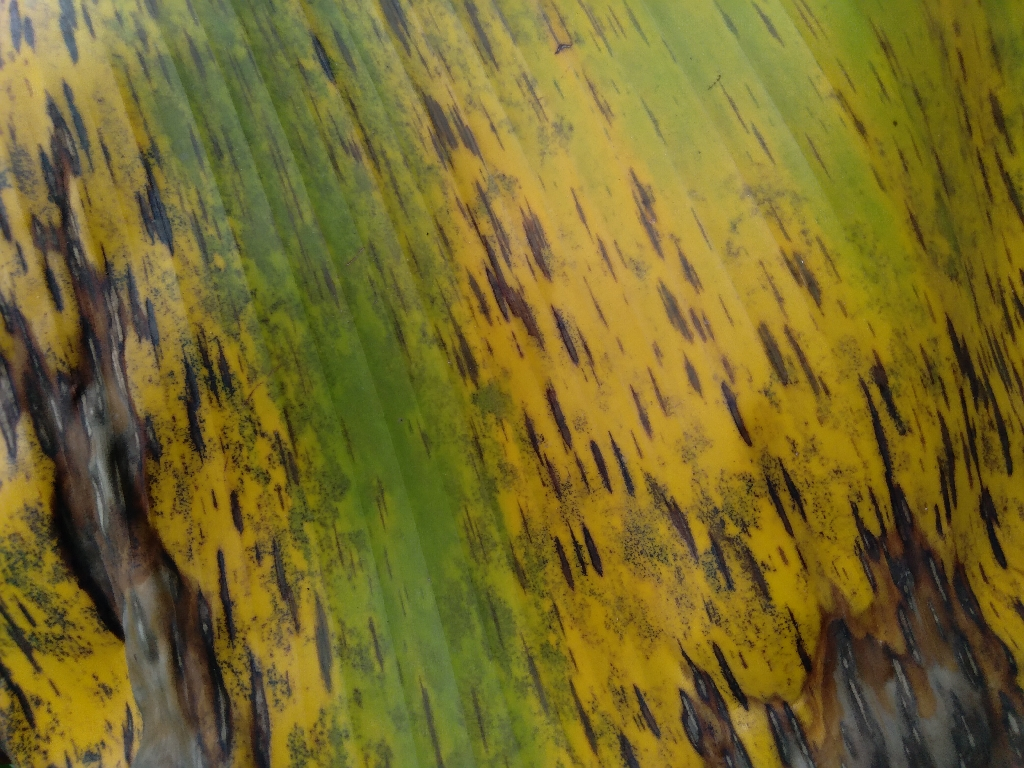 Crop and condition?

banana, black sigatoka
